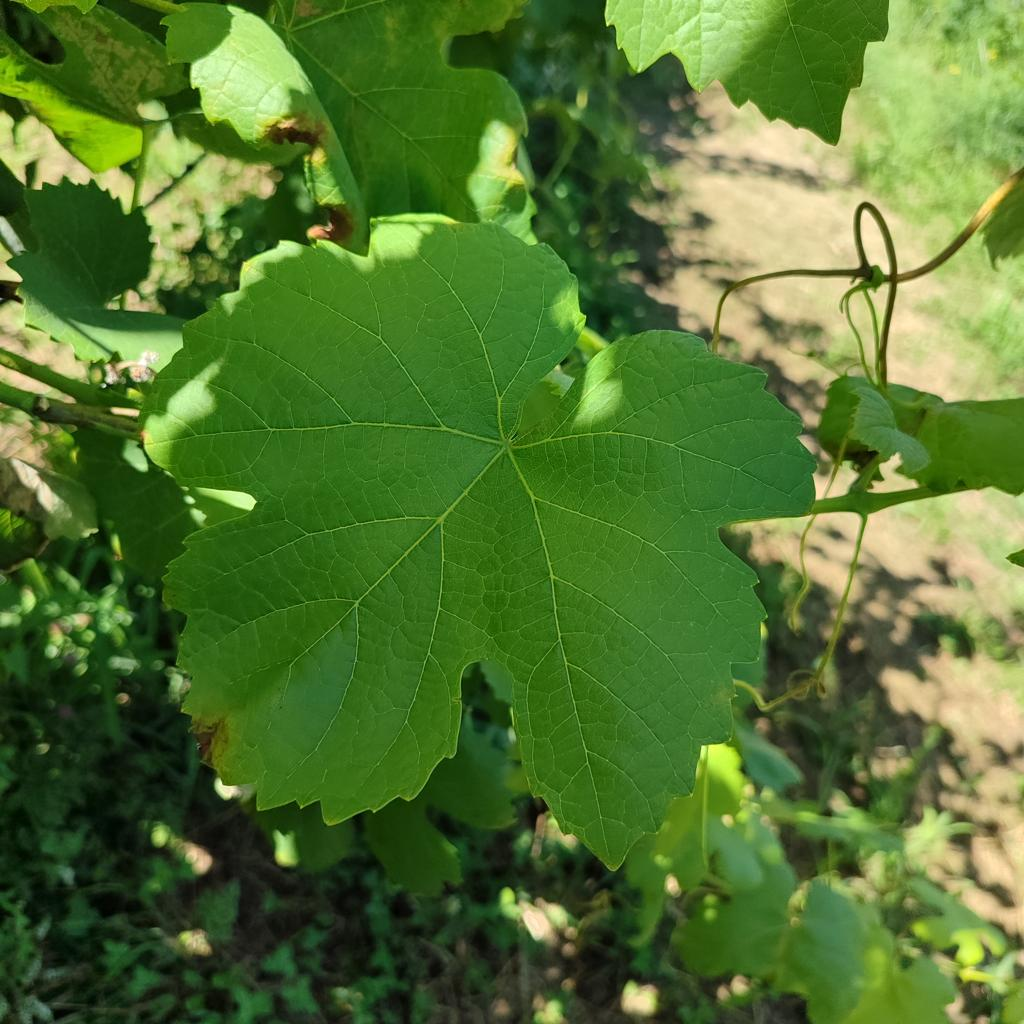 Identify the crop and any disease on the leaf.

grapevine, downy mildew
